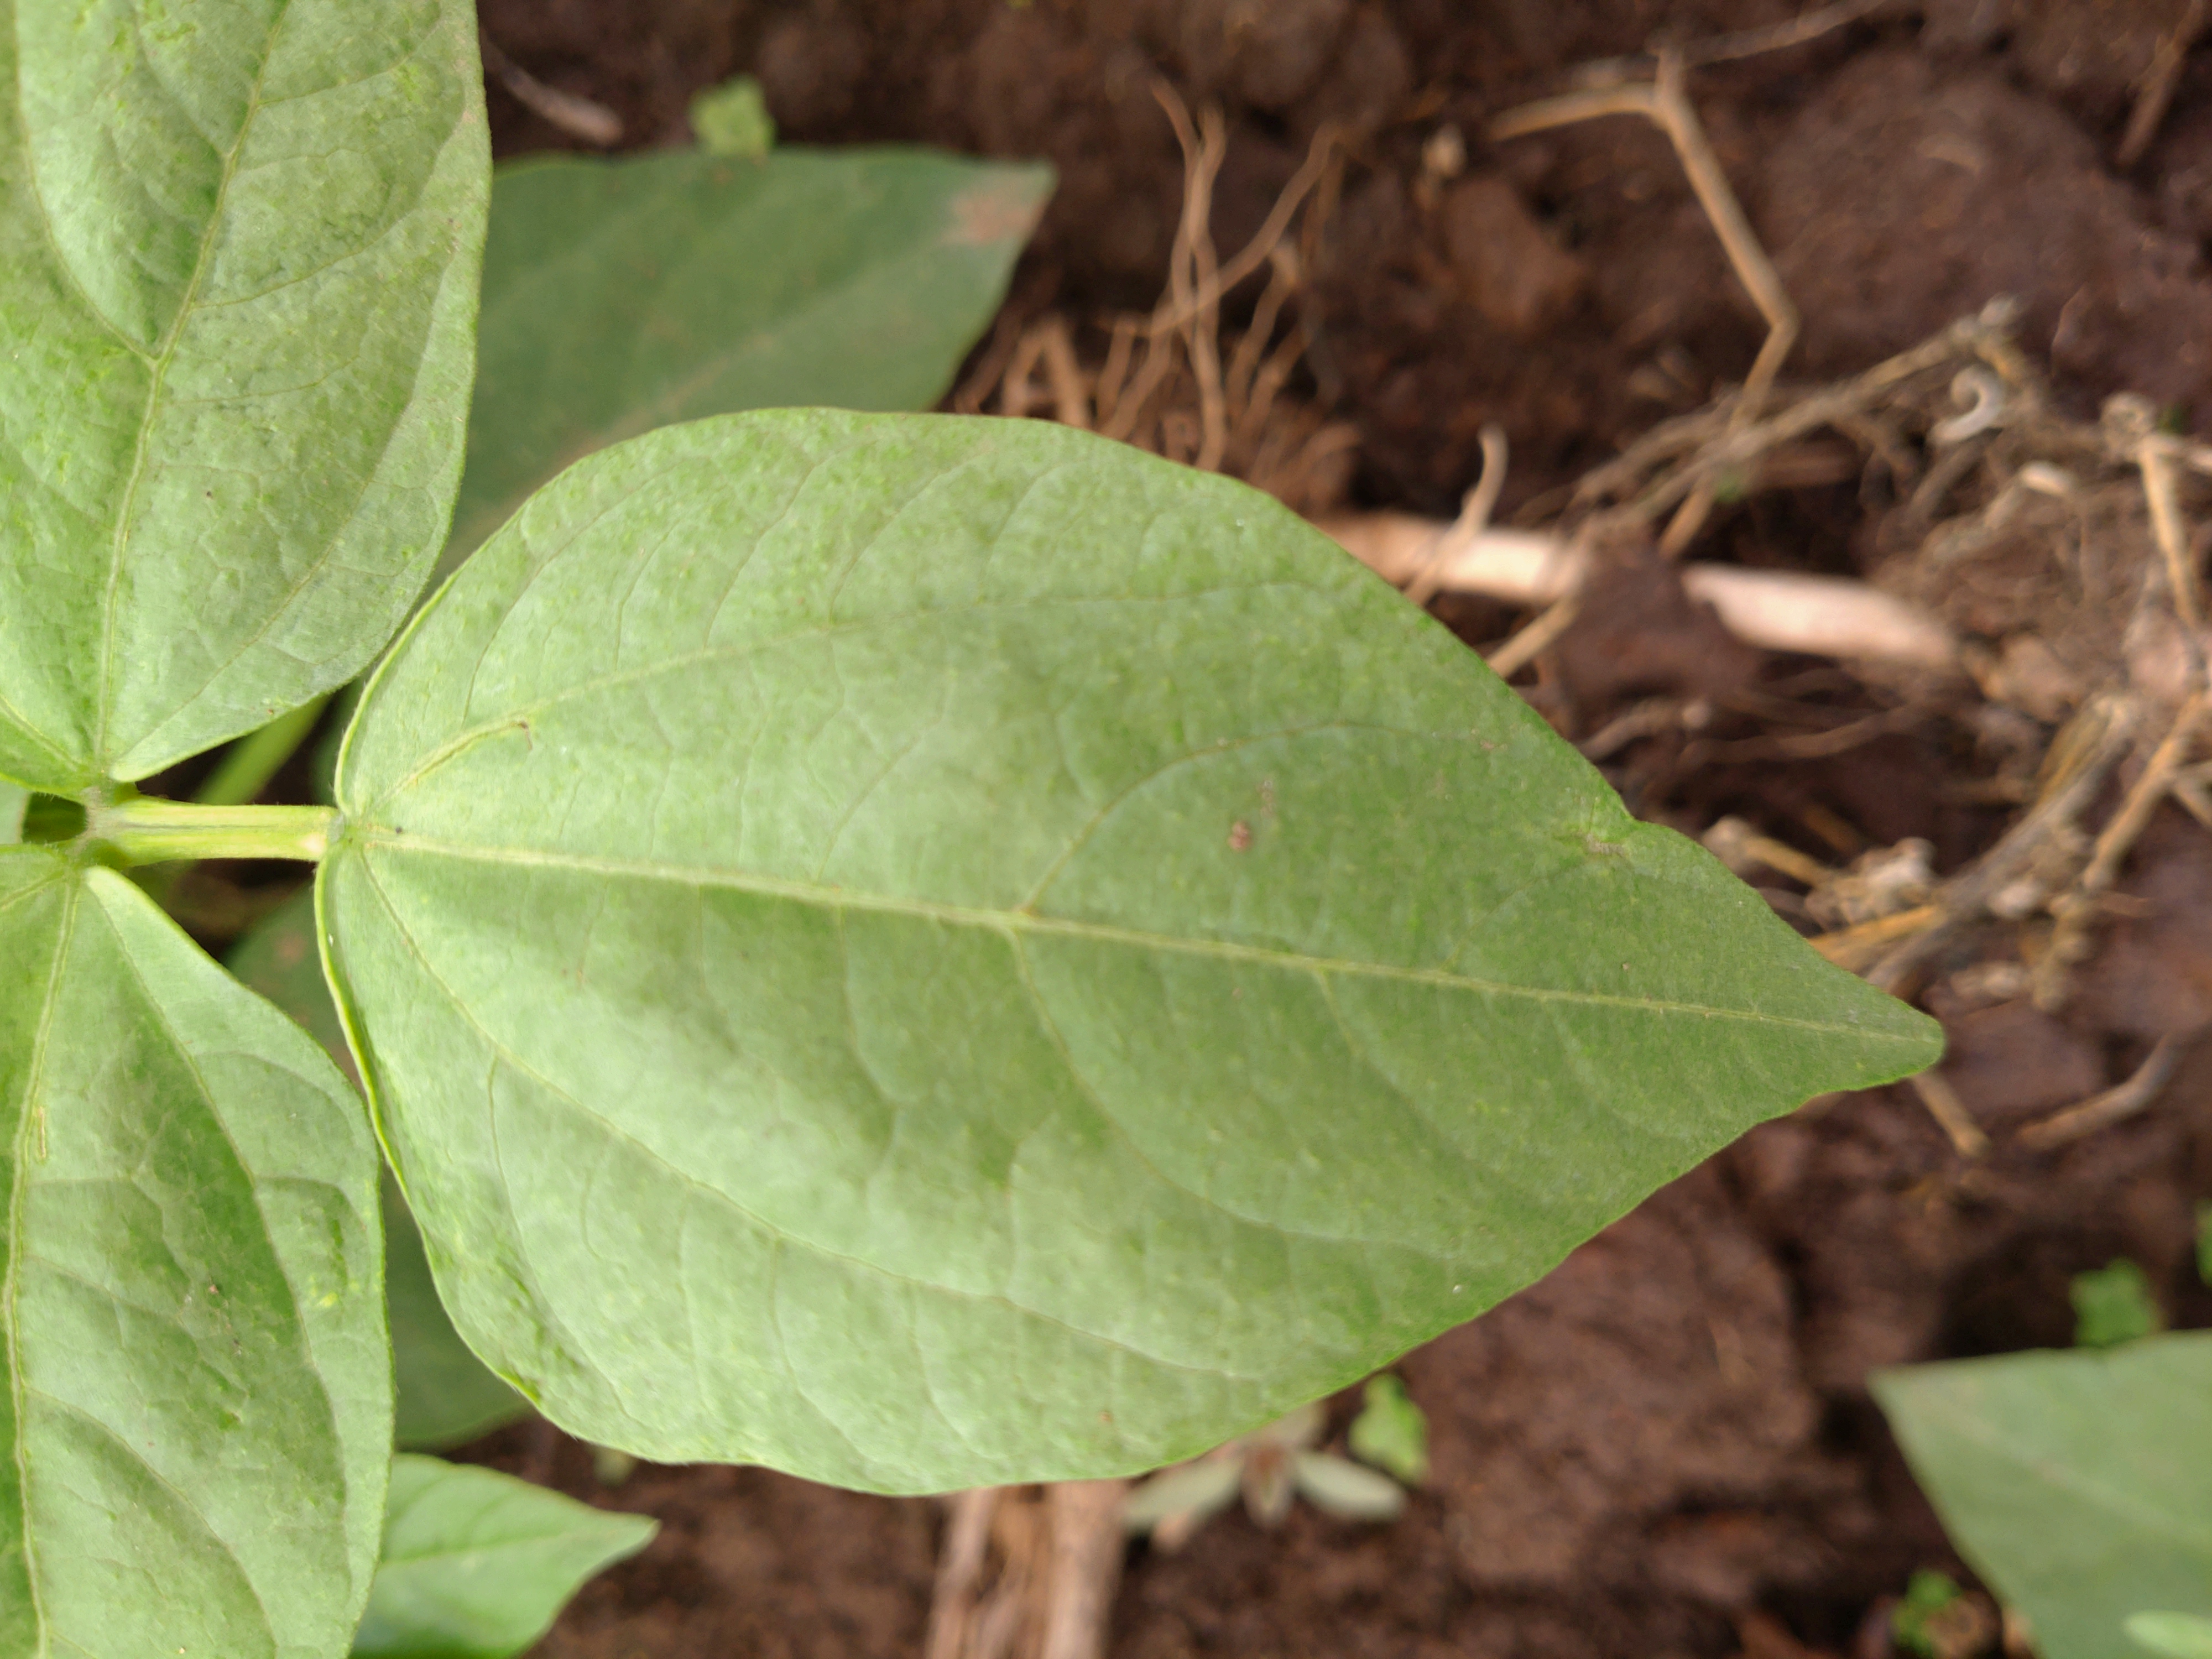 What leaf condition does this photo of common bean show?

healthy
